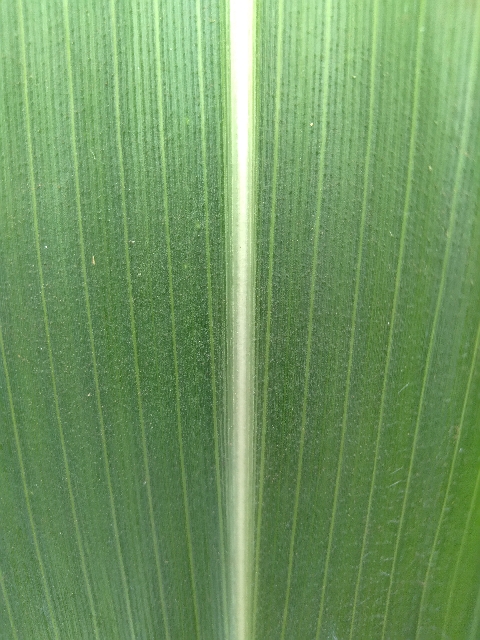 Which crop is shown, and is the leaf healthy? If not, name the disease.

maize, healthy
